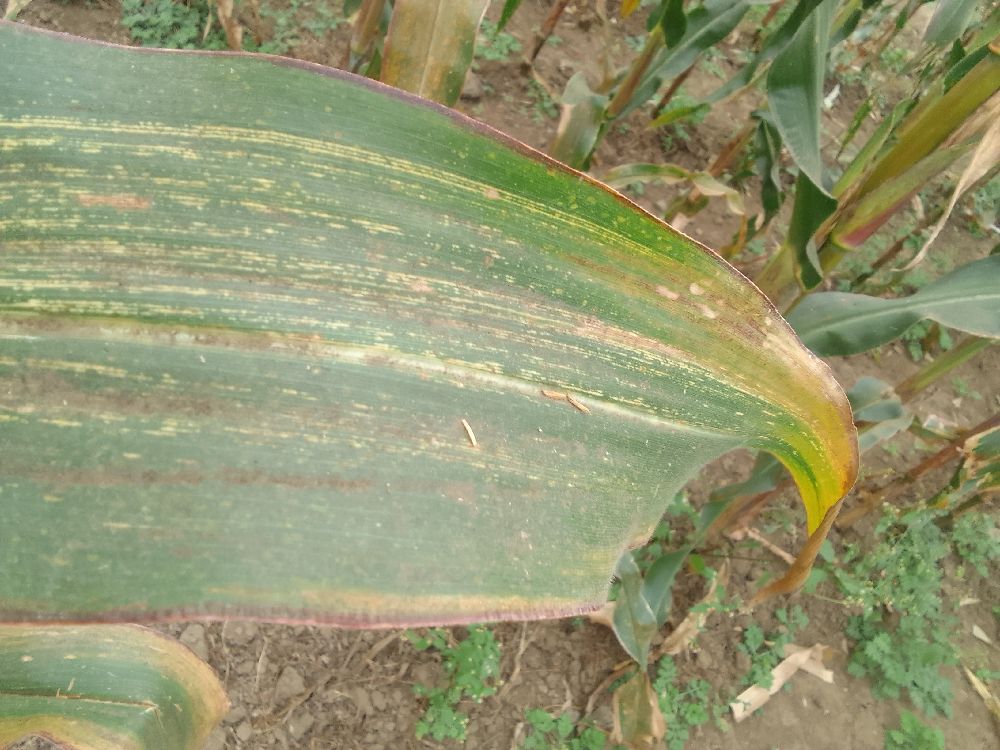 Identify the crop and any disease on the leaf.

maize, maize streak virus
